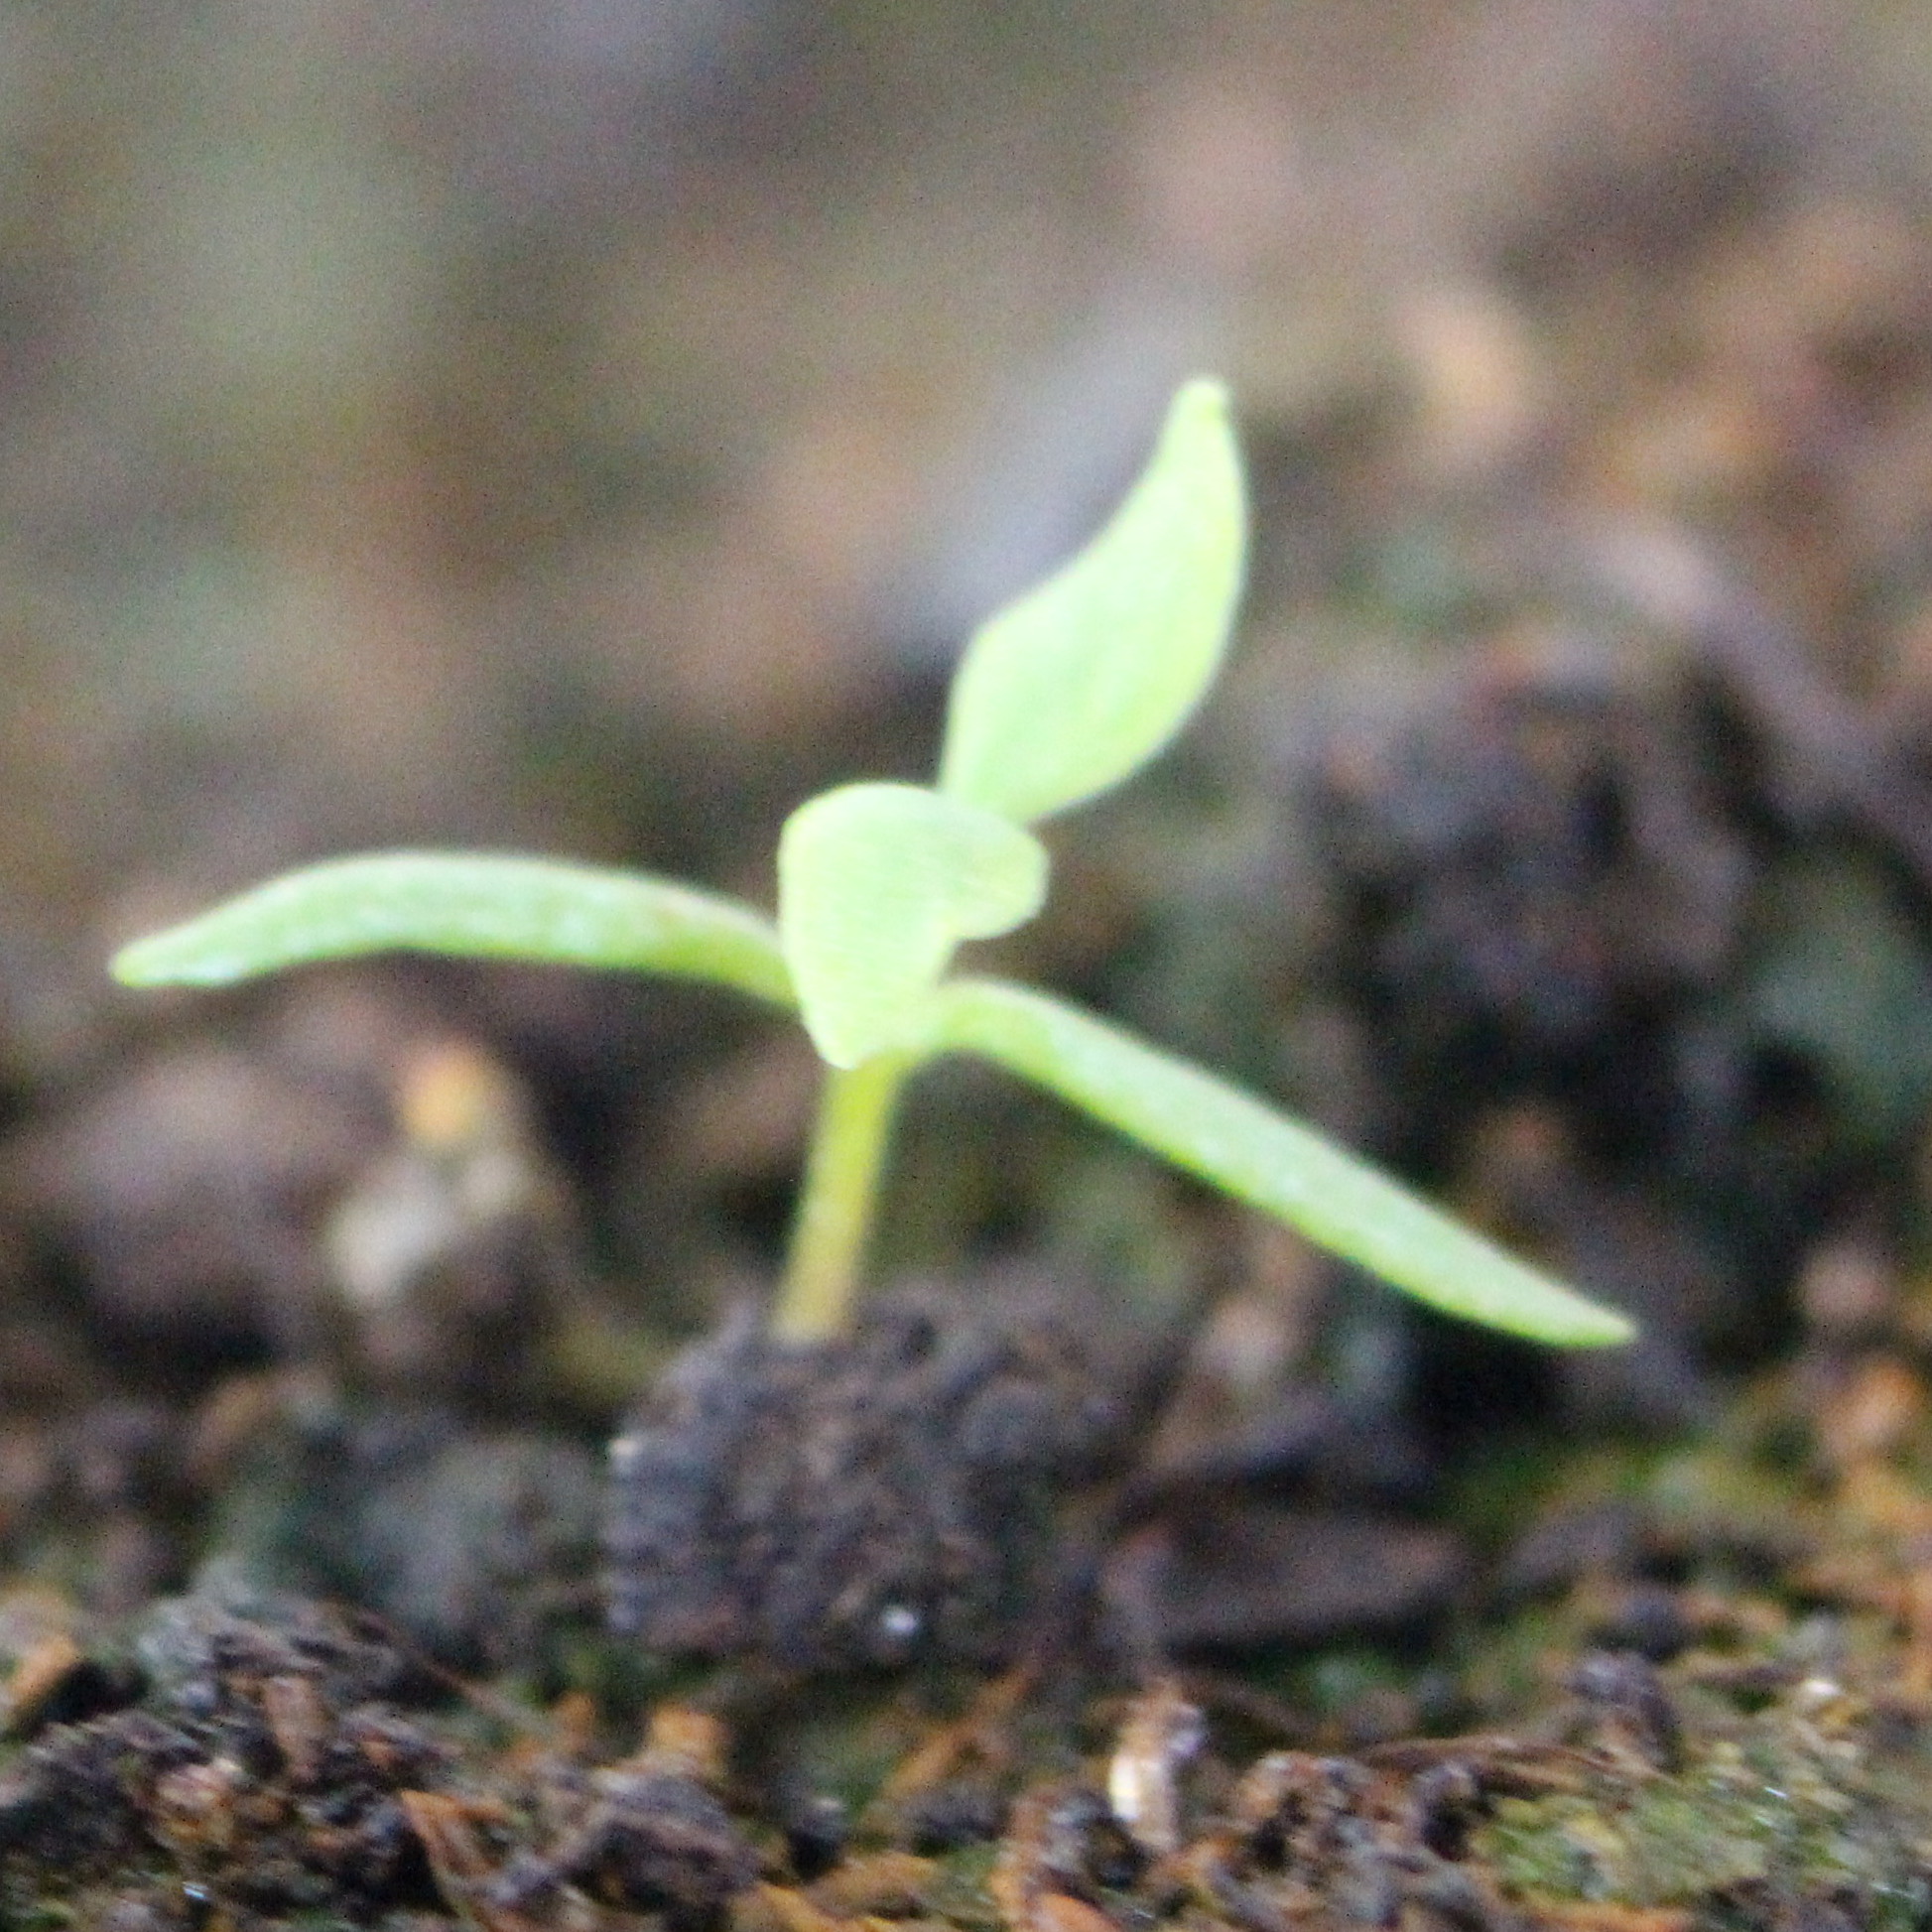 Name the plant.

Papaver rhoeas
